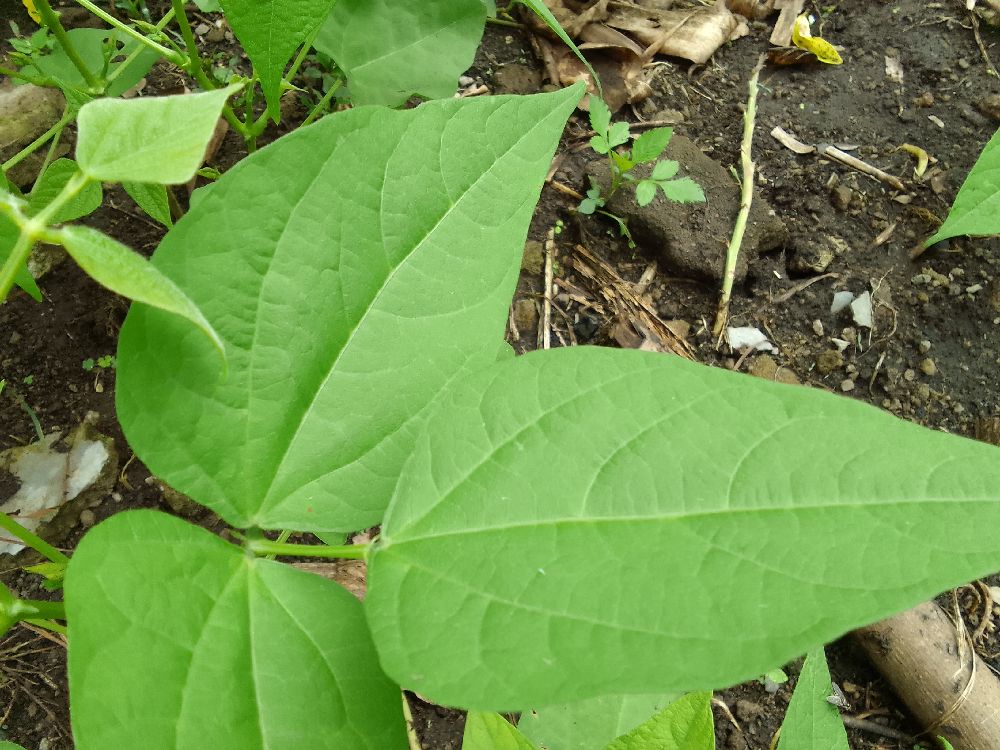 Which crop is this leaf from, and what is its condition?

common bean, healthy
